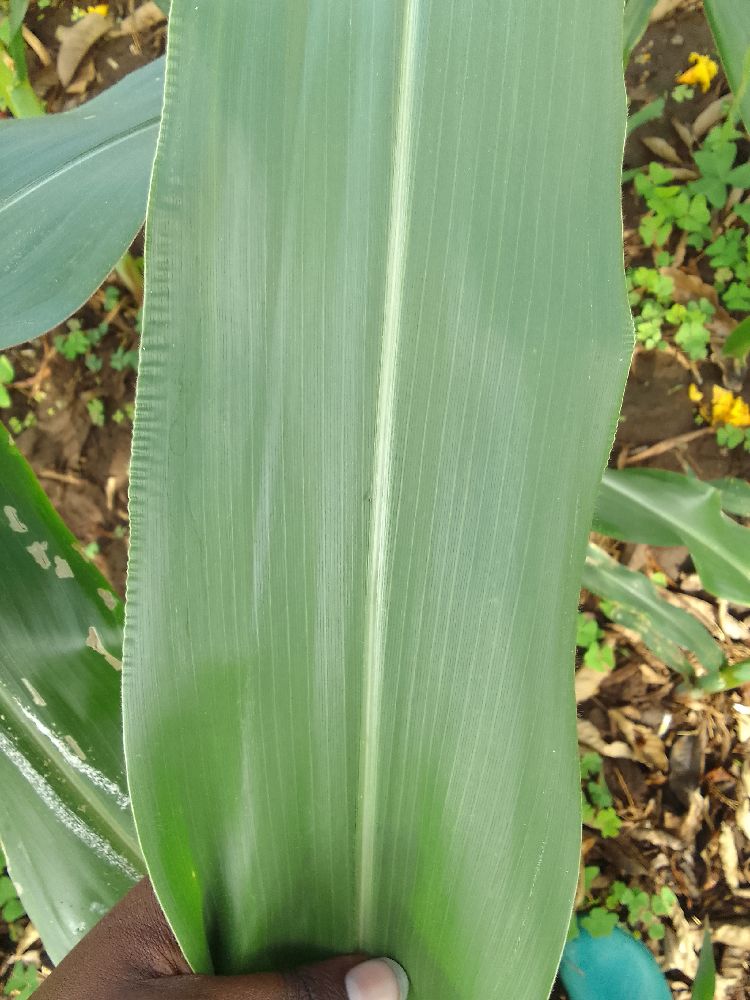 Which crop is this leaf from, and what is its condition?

maize, healthy
